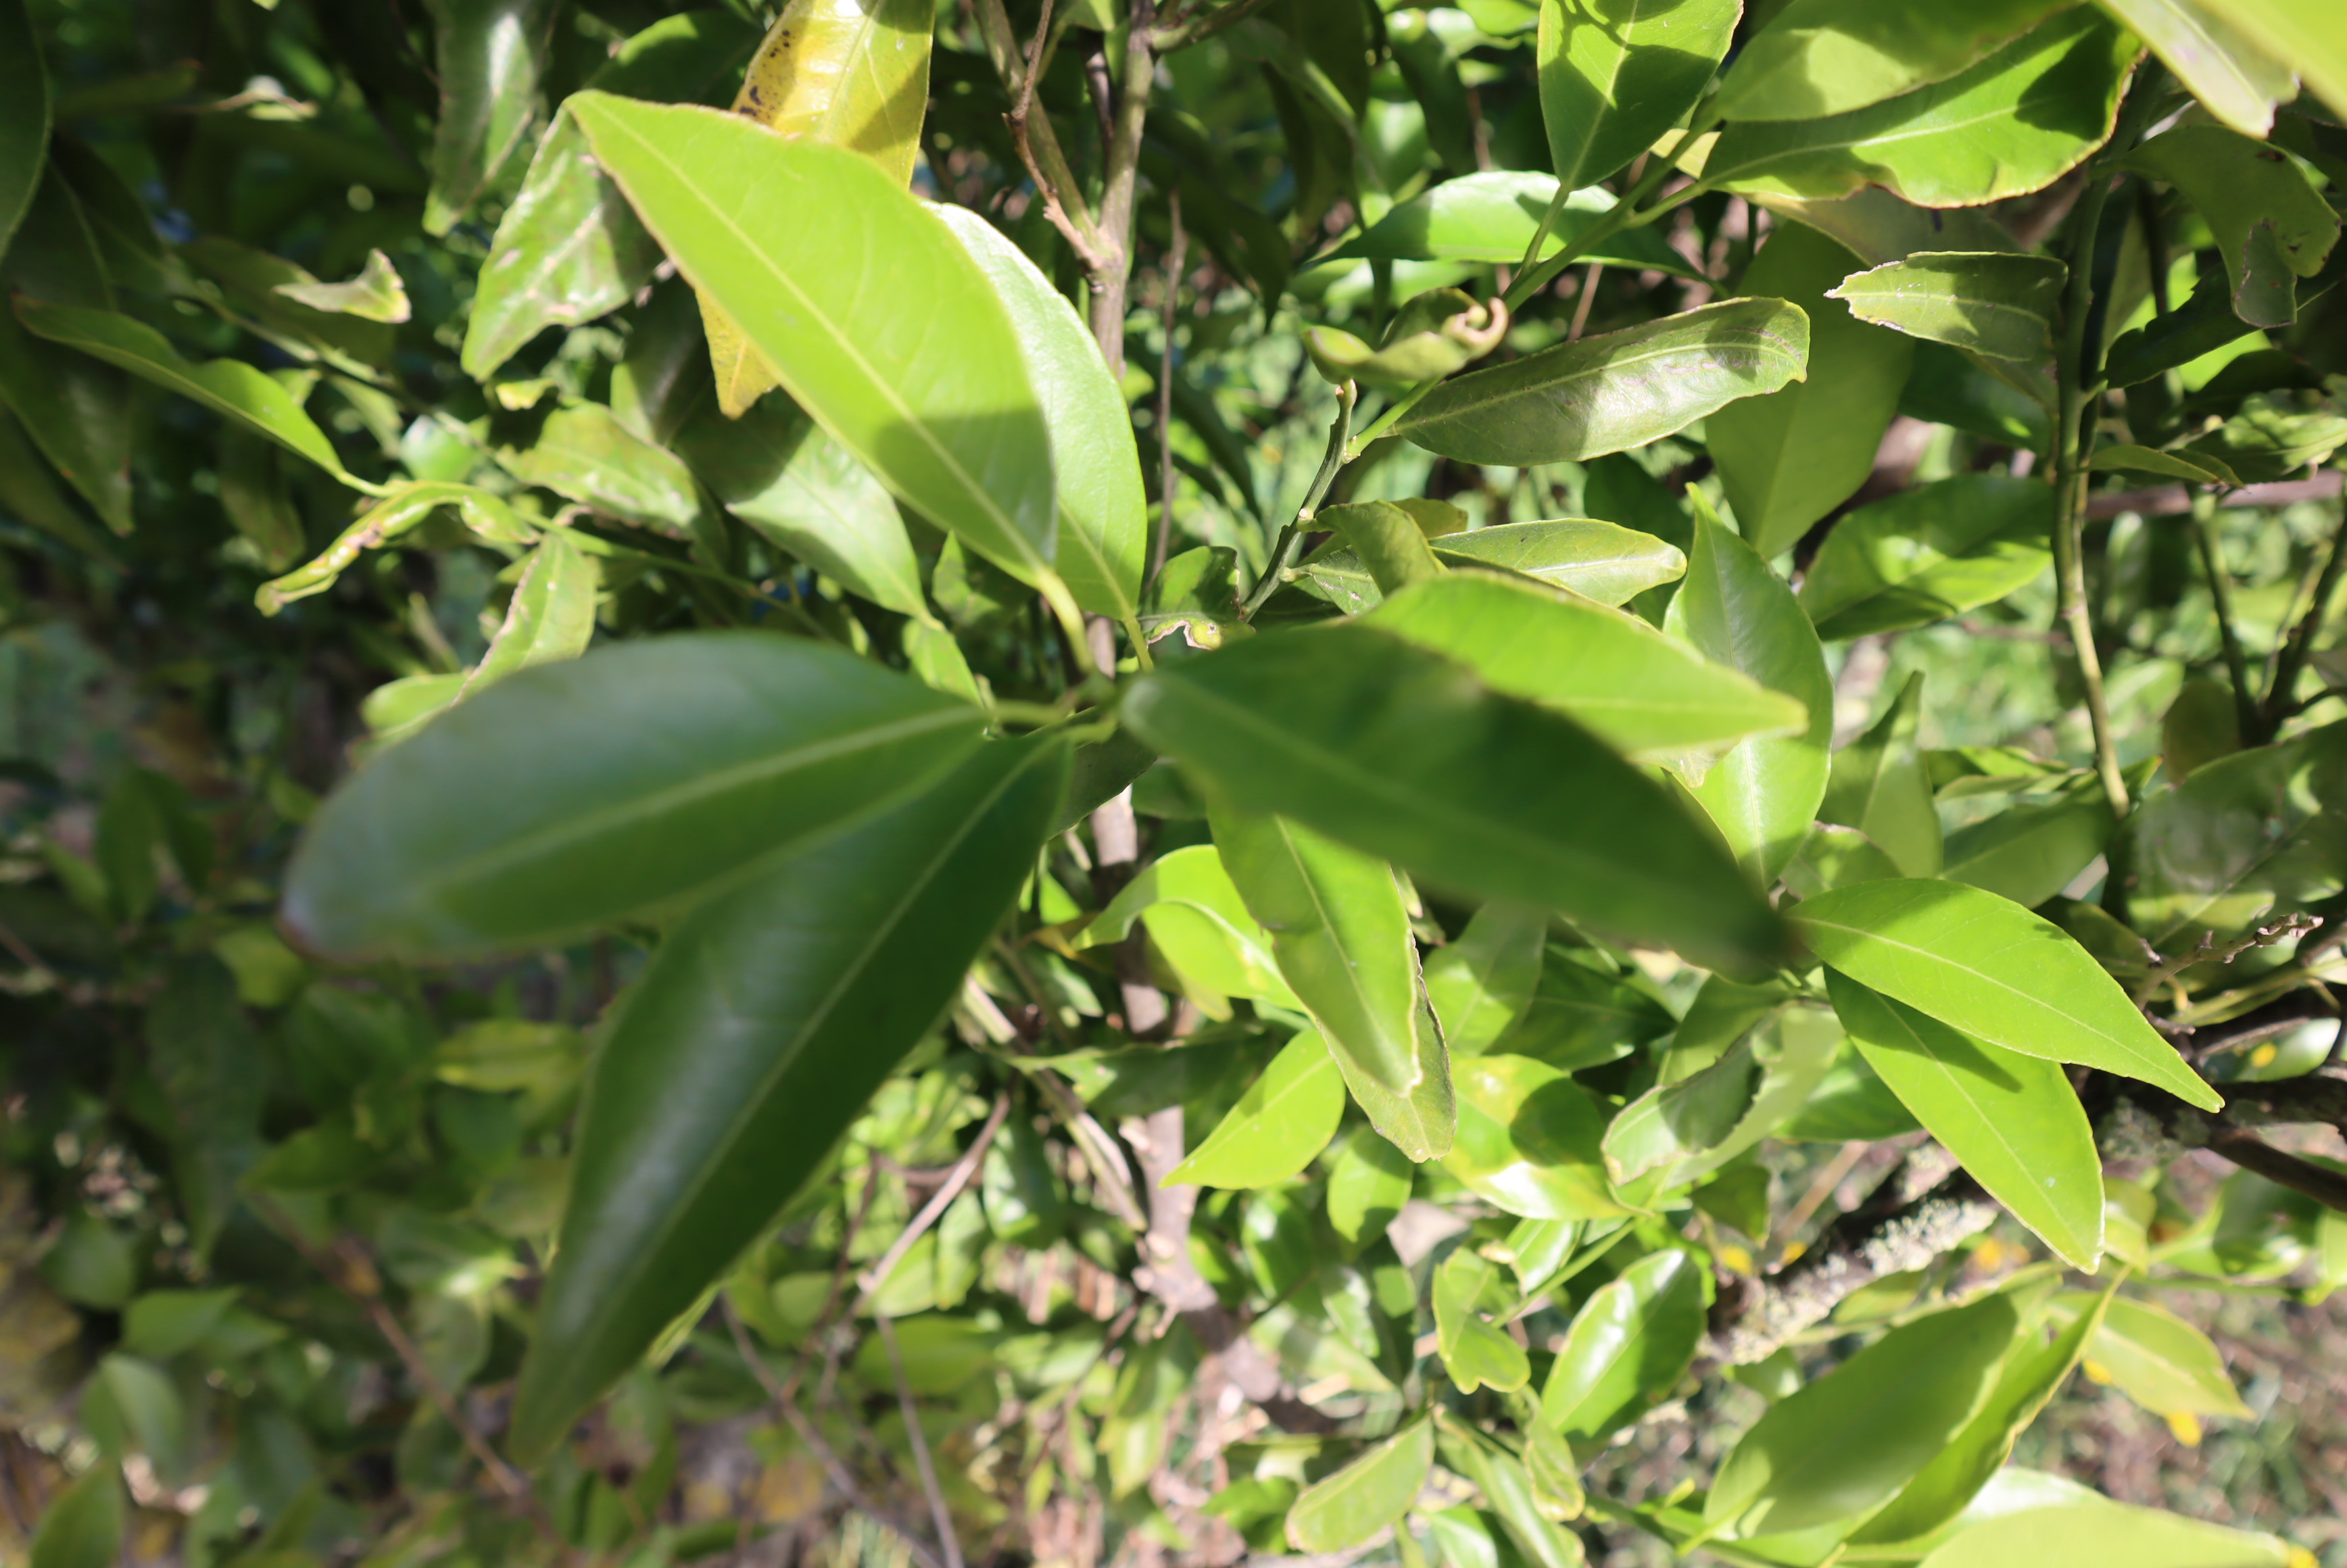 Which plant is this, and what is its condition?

tangerine, healthy
